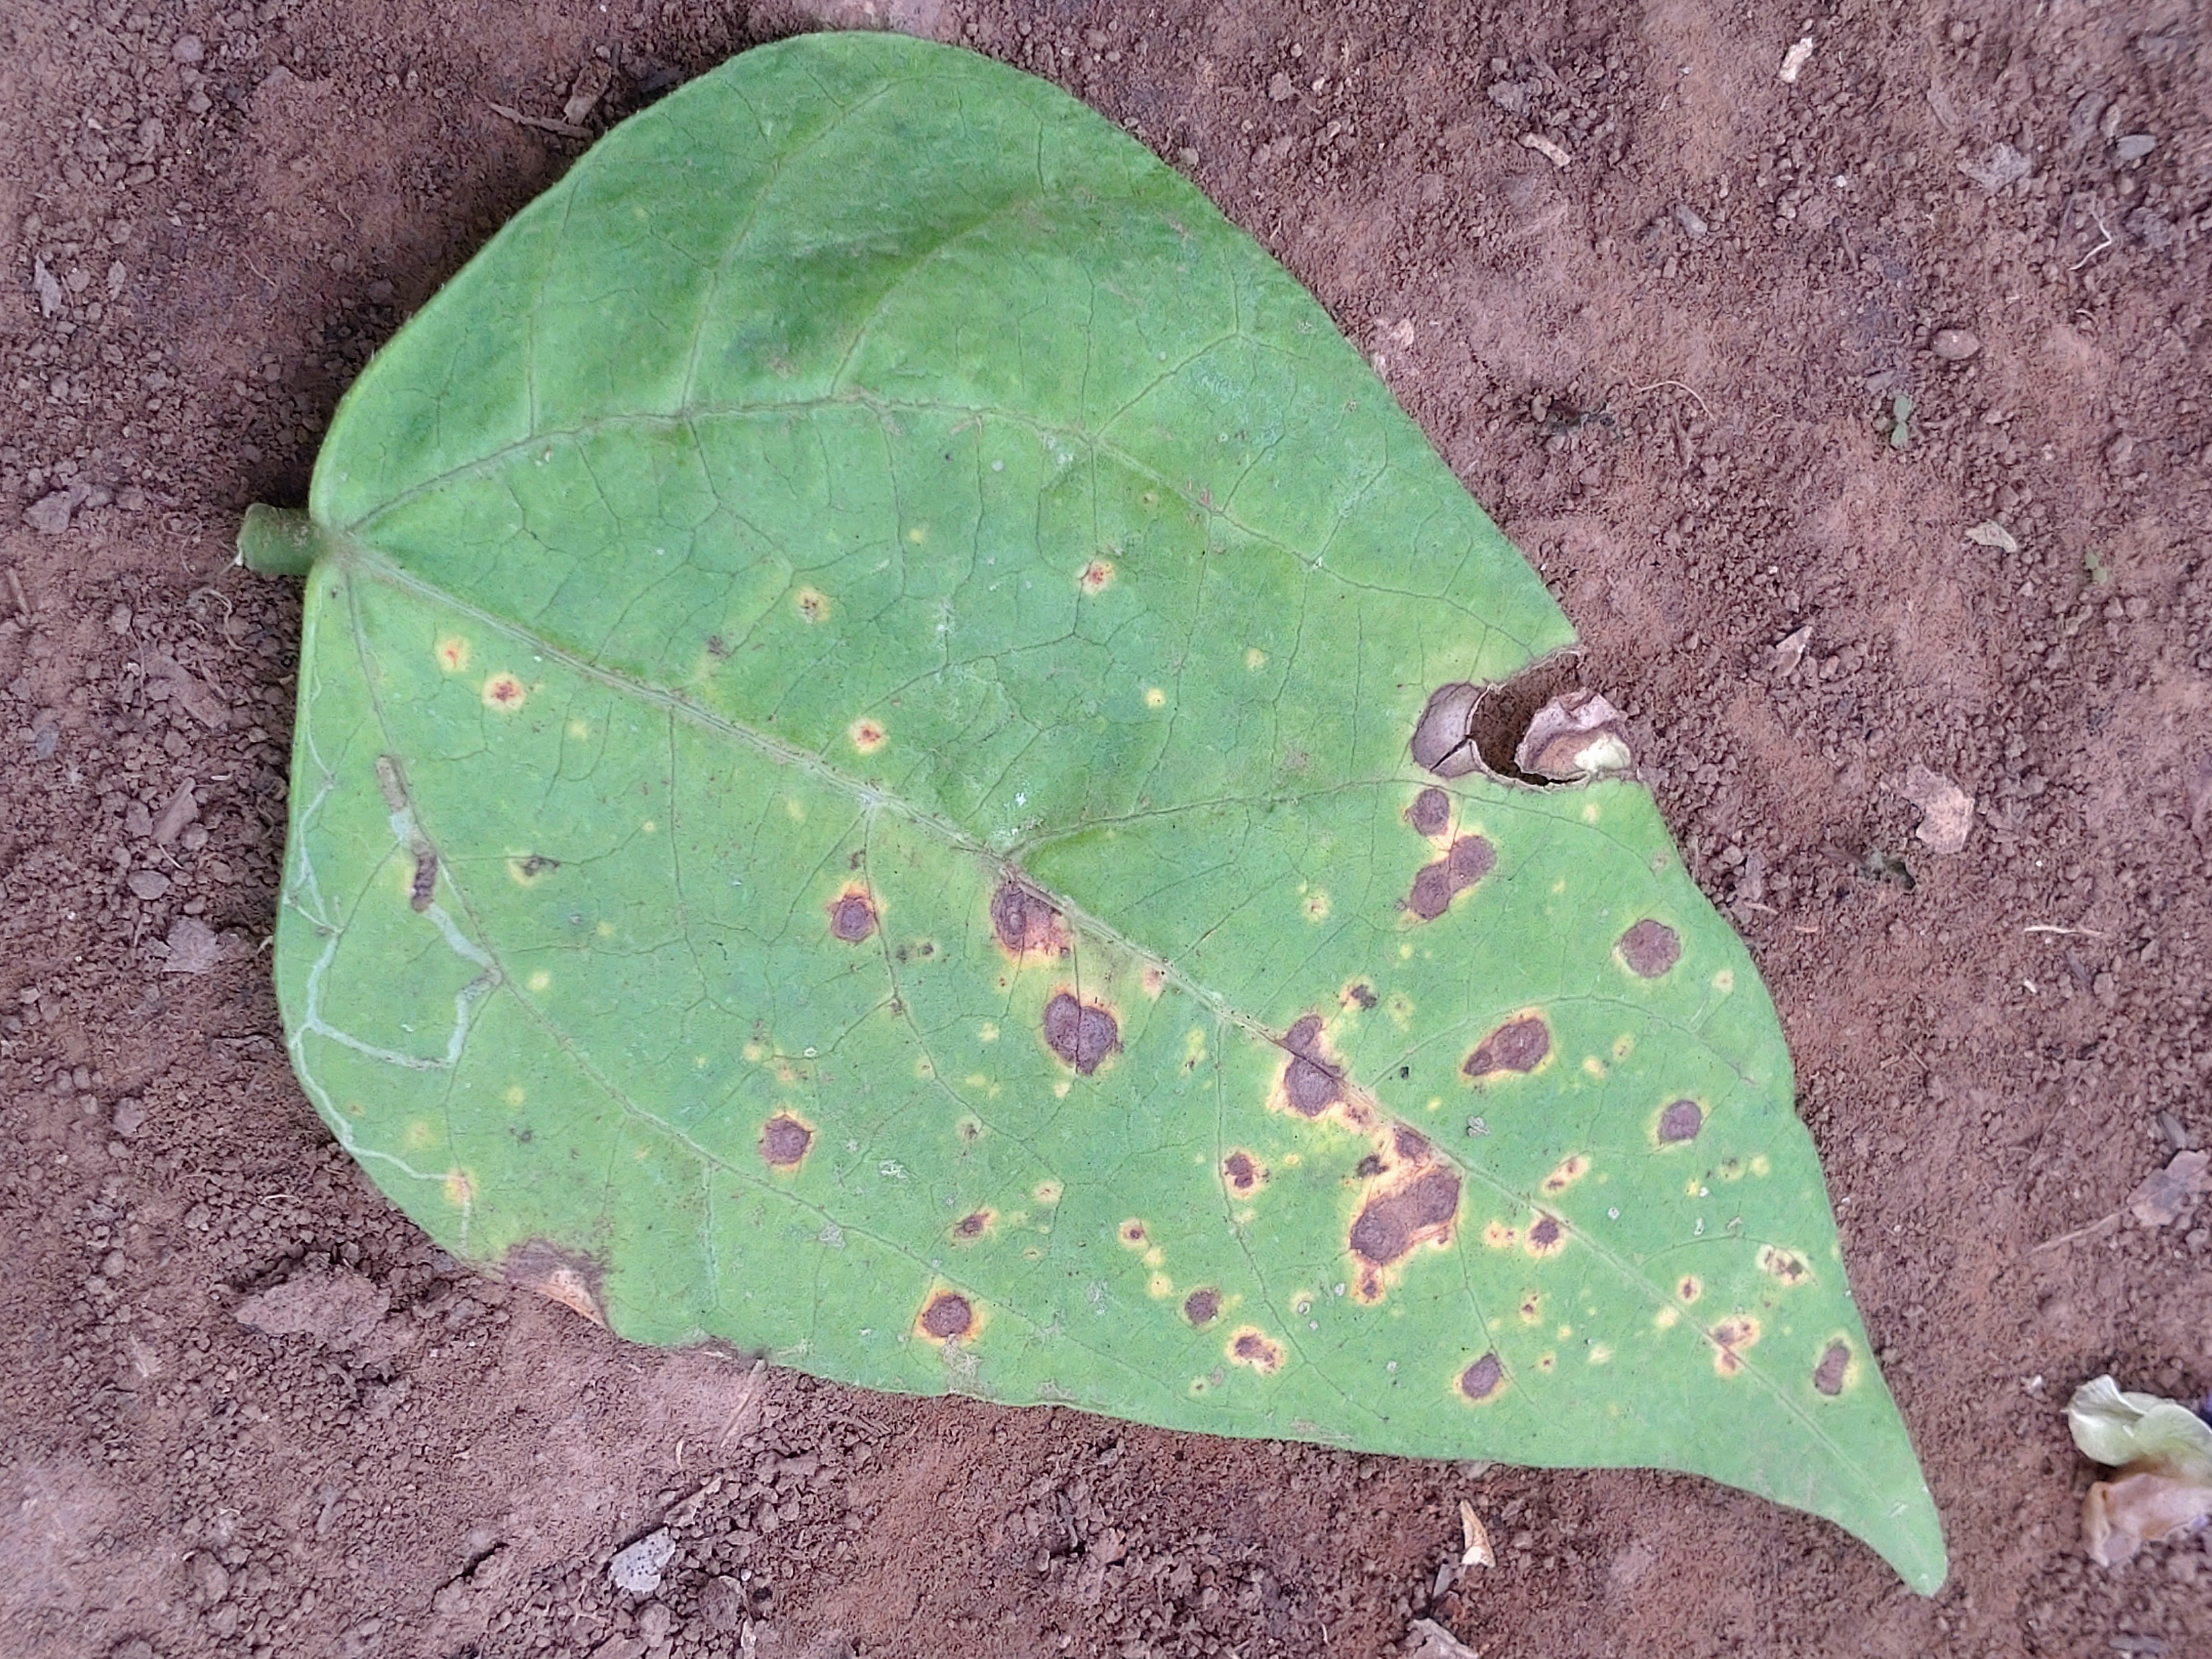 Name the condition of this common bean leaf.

rust
